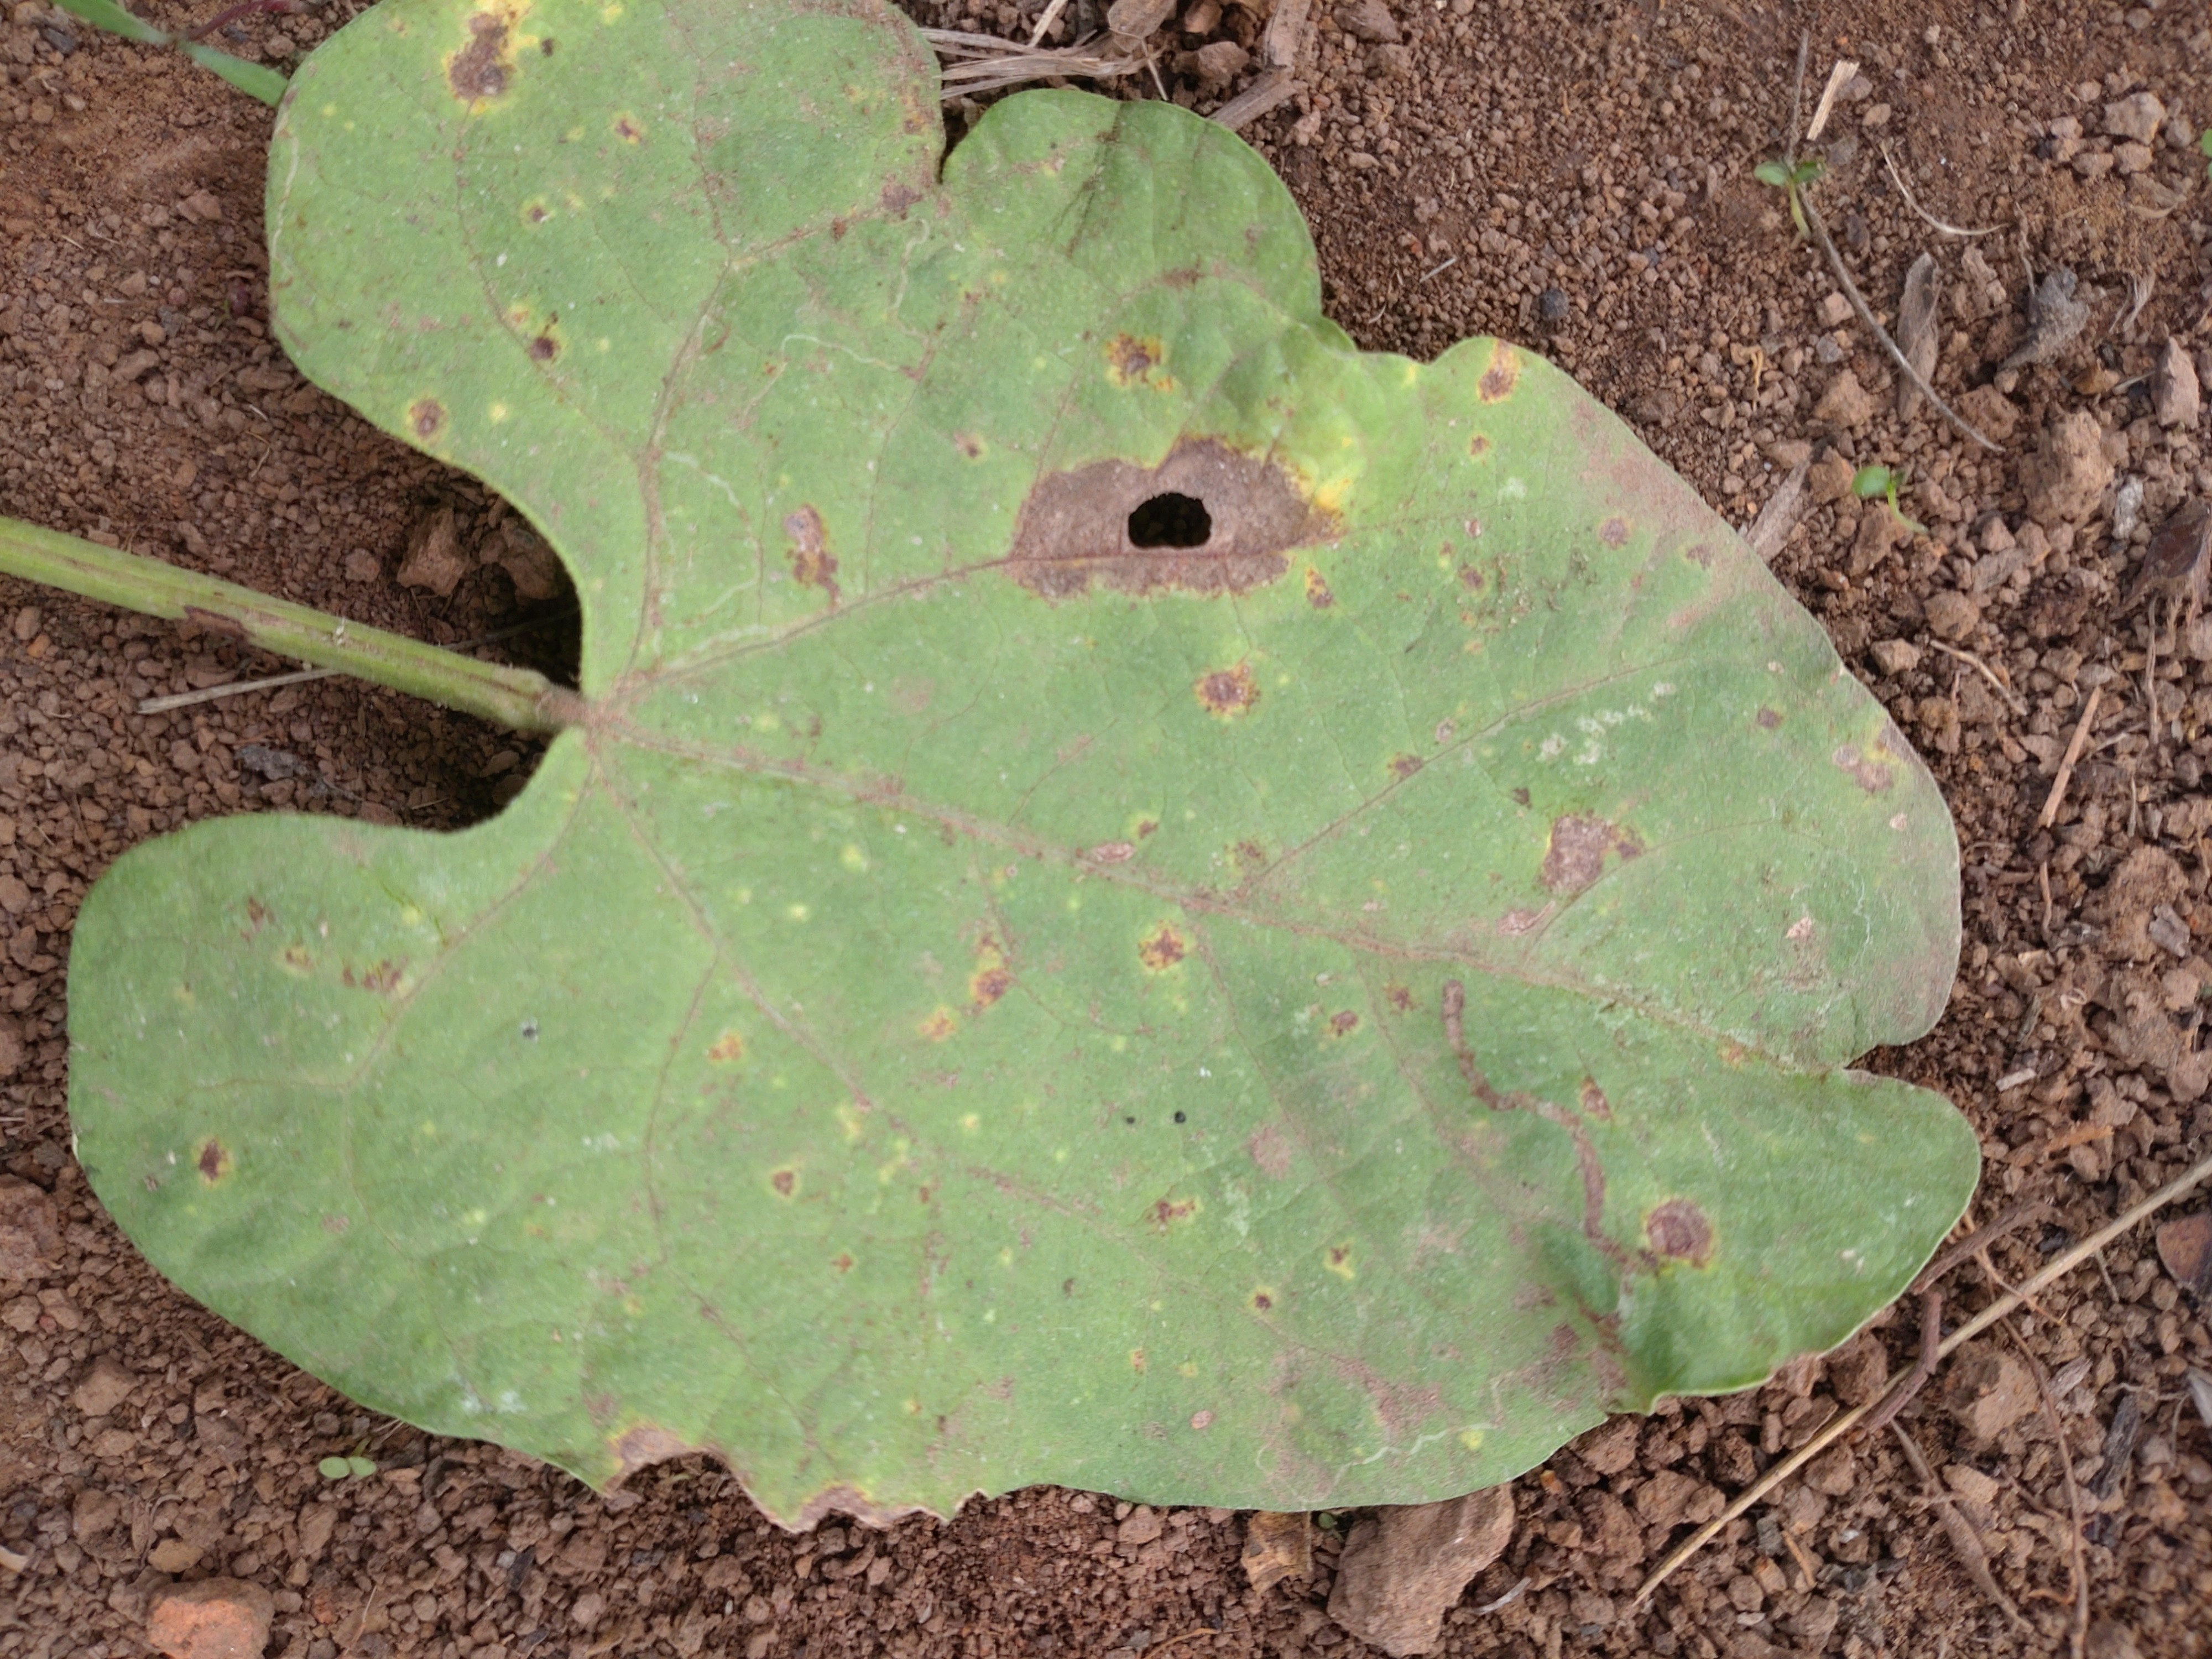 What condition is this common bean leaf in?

rust
